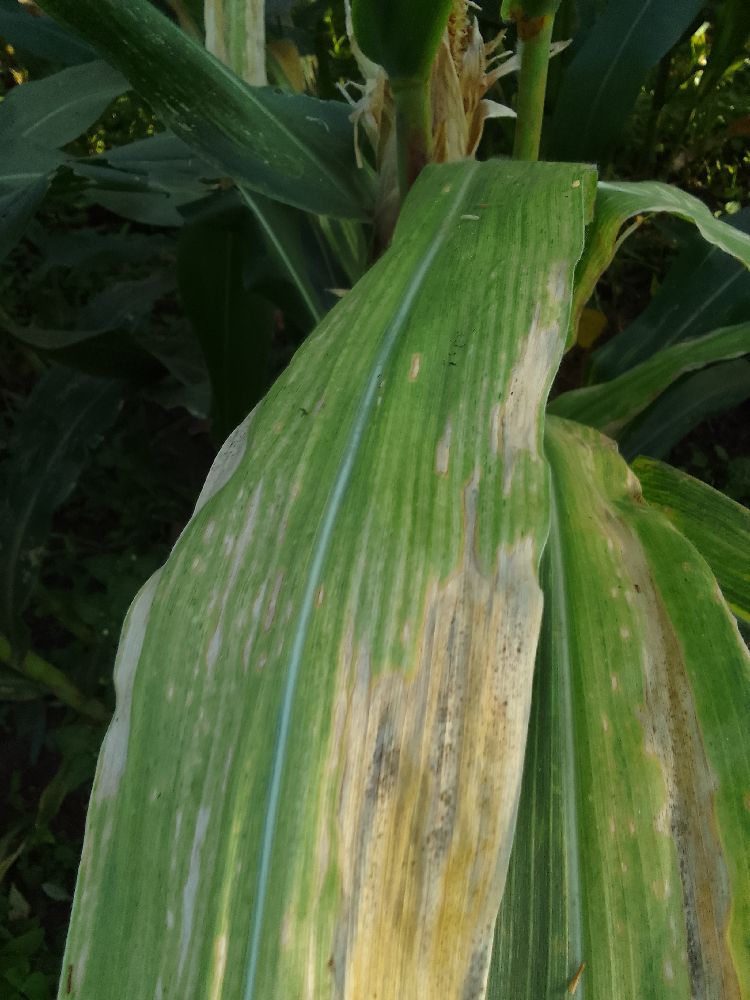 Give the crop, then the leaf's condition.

maize, maize lethal necrosis
